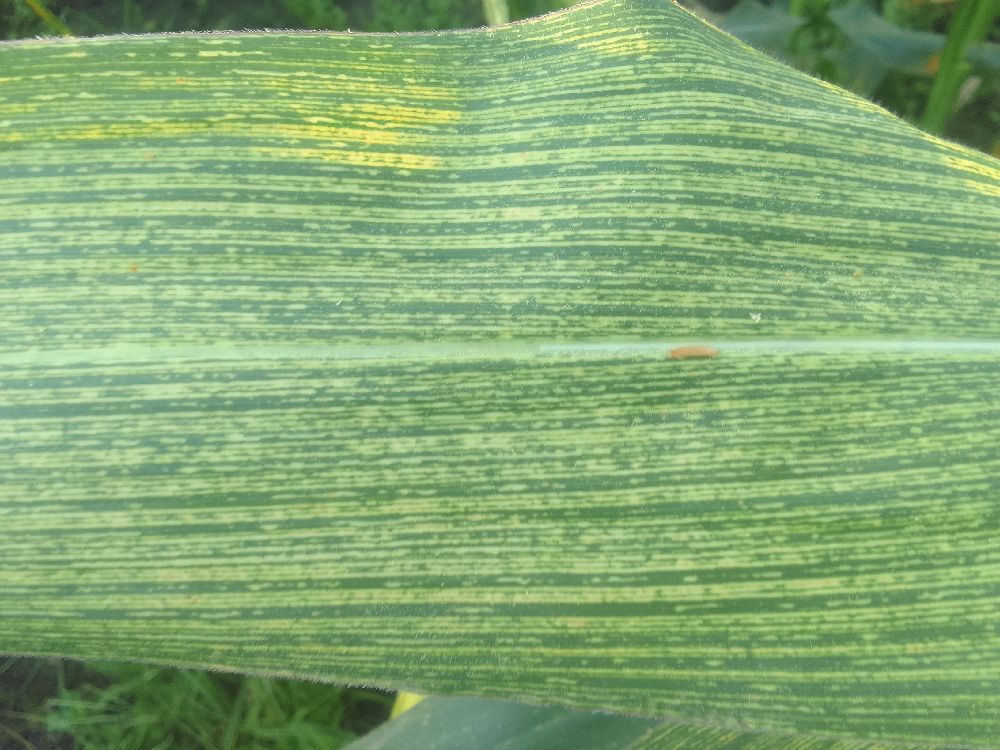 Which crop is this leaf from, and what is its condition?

maize, maize streak virus
